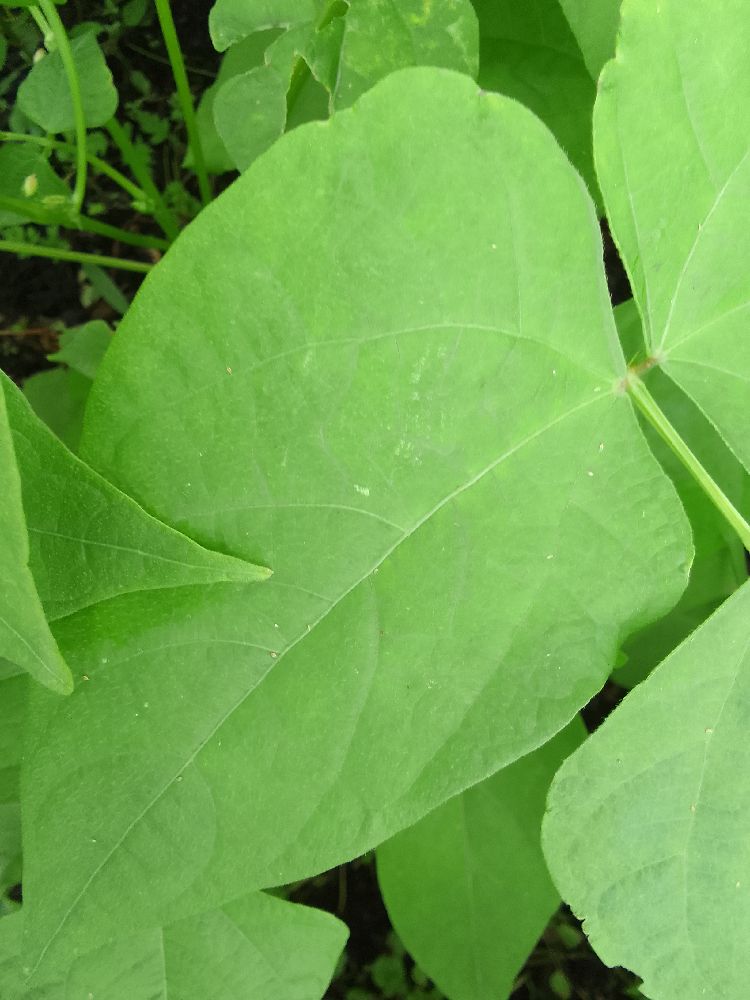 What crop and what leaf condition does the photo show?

common bean, healthy
